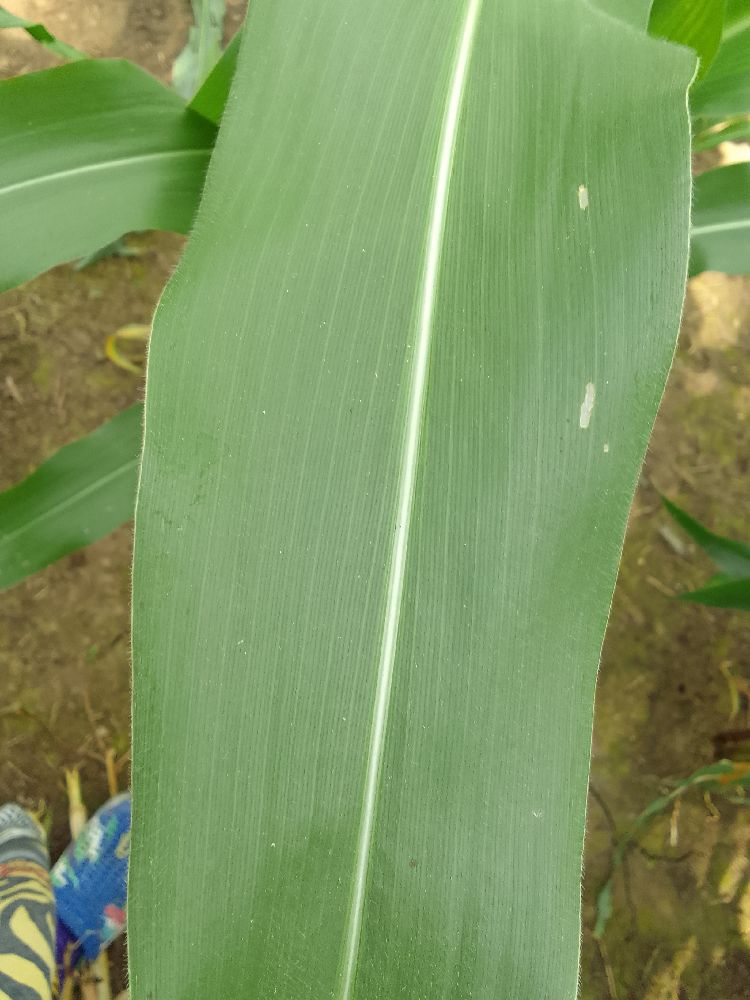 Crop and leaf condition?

maize, healthy
